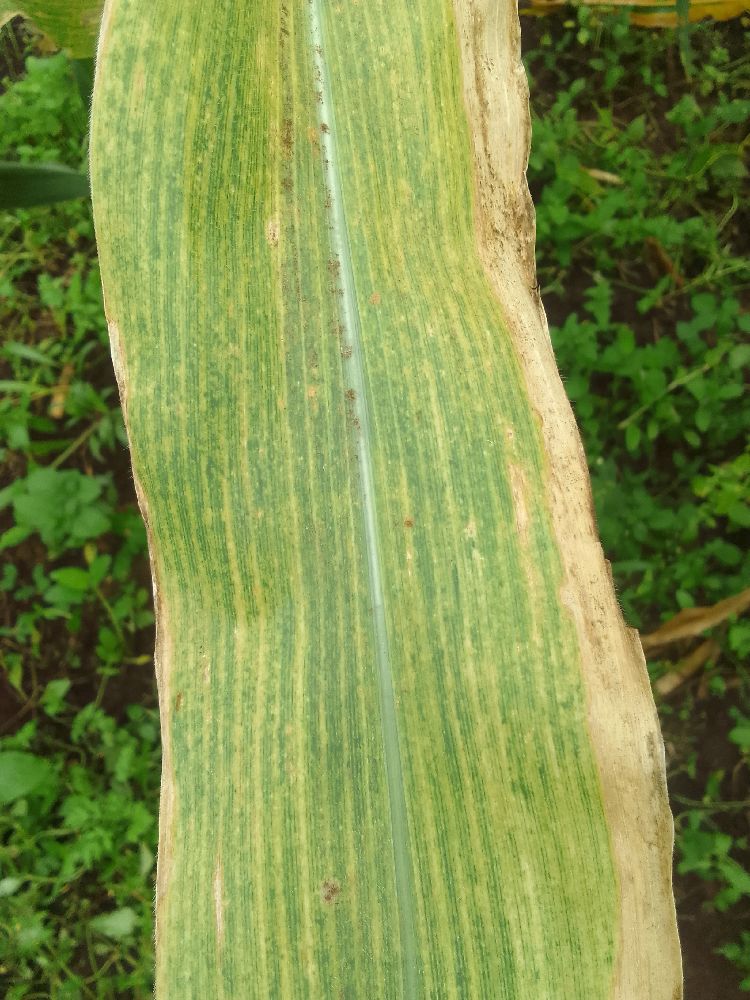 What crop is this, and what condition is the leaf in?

maize, maize lethal necrosis
